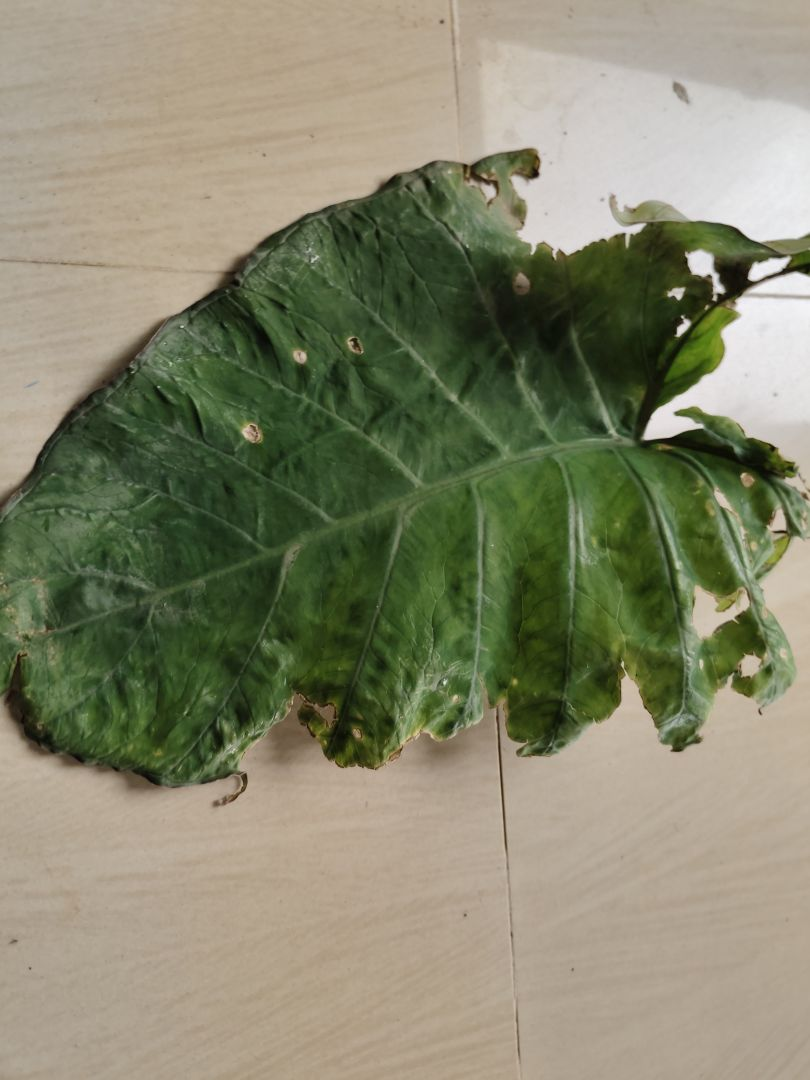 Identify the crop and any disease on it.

taro, leaf blight
